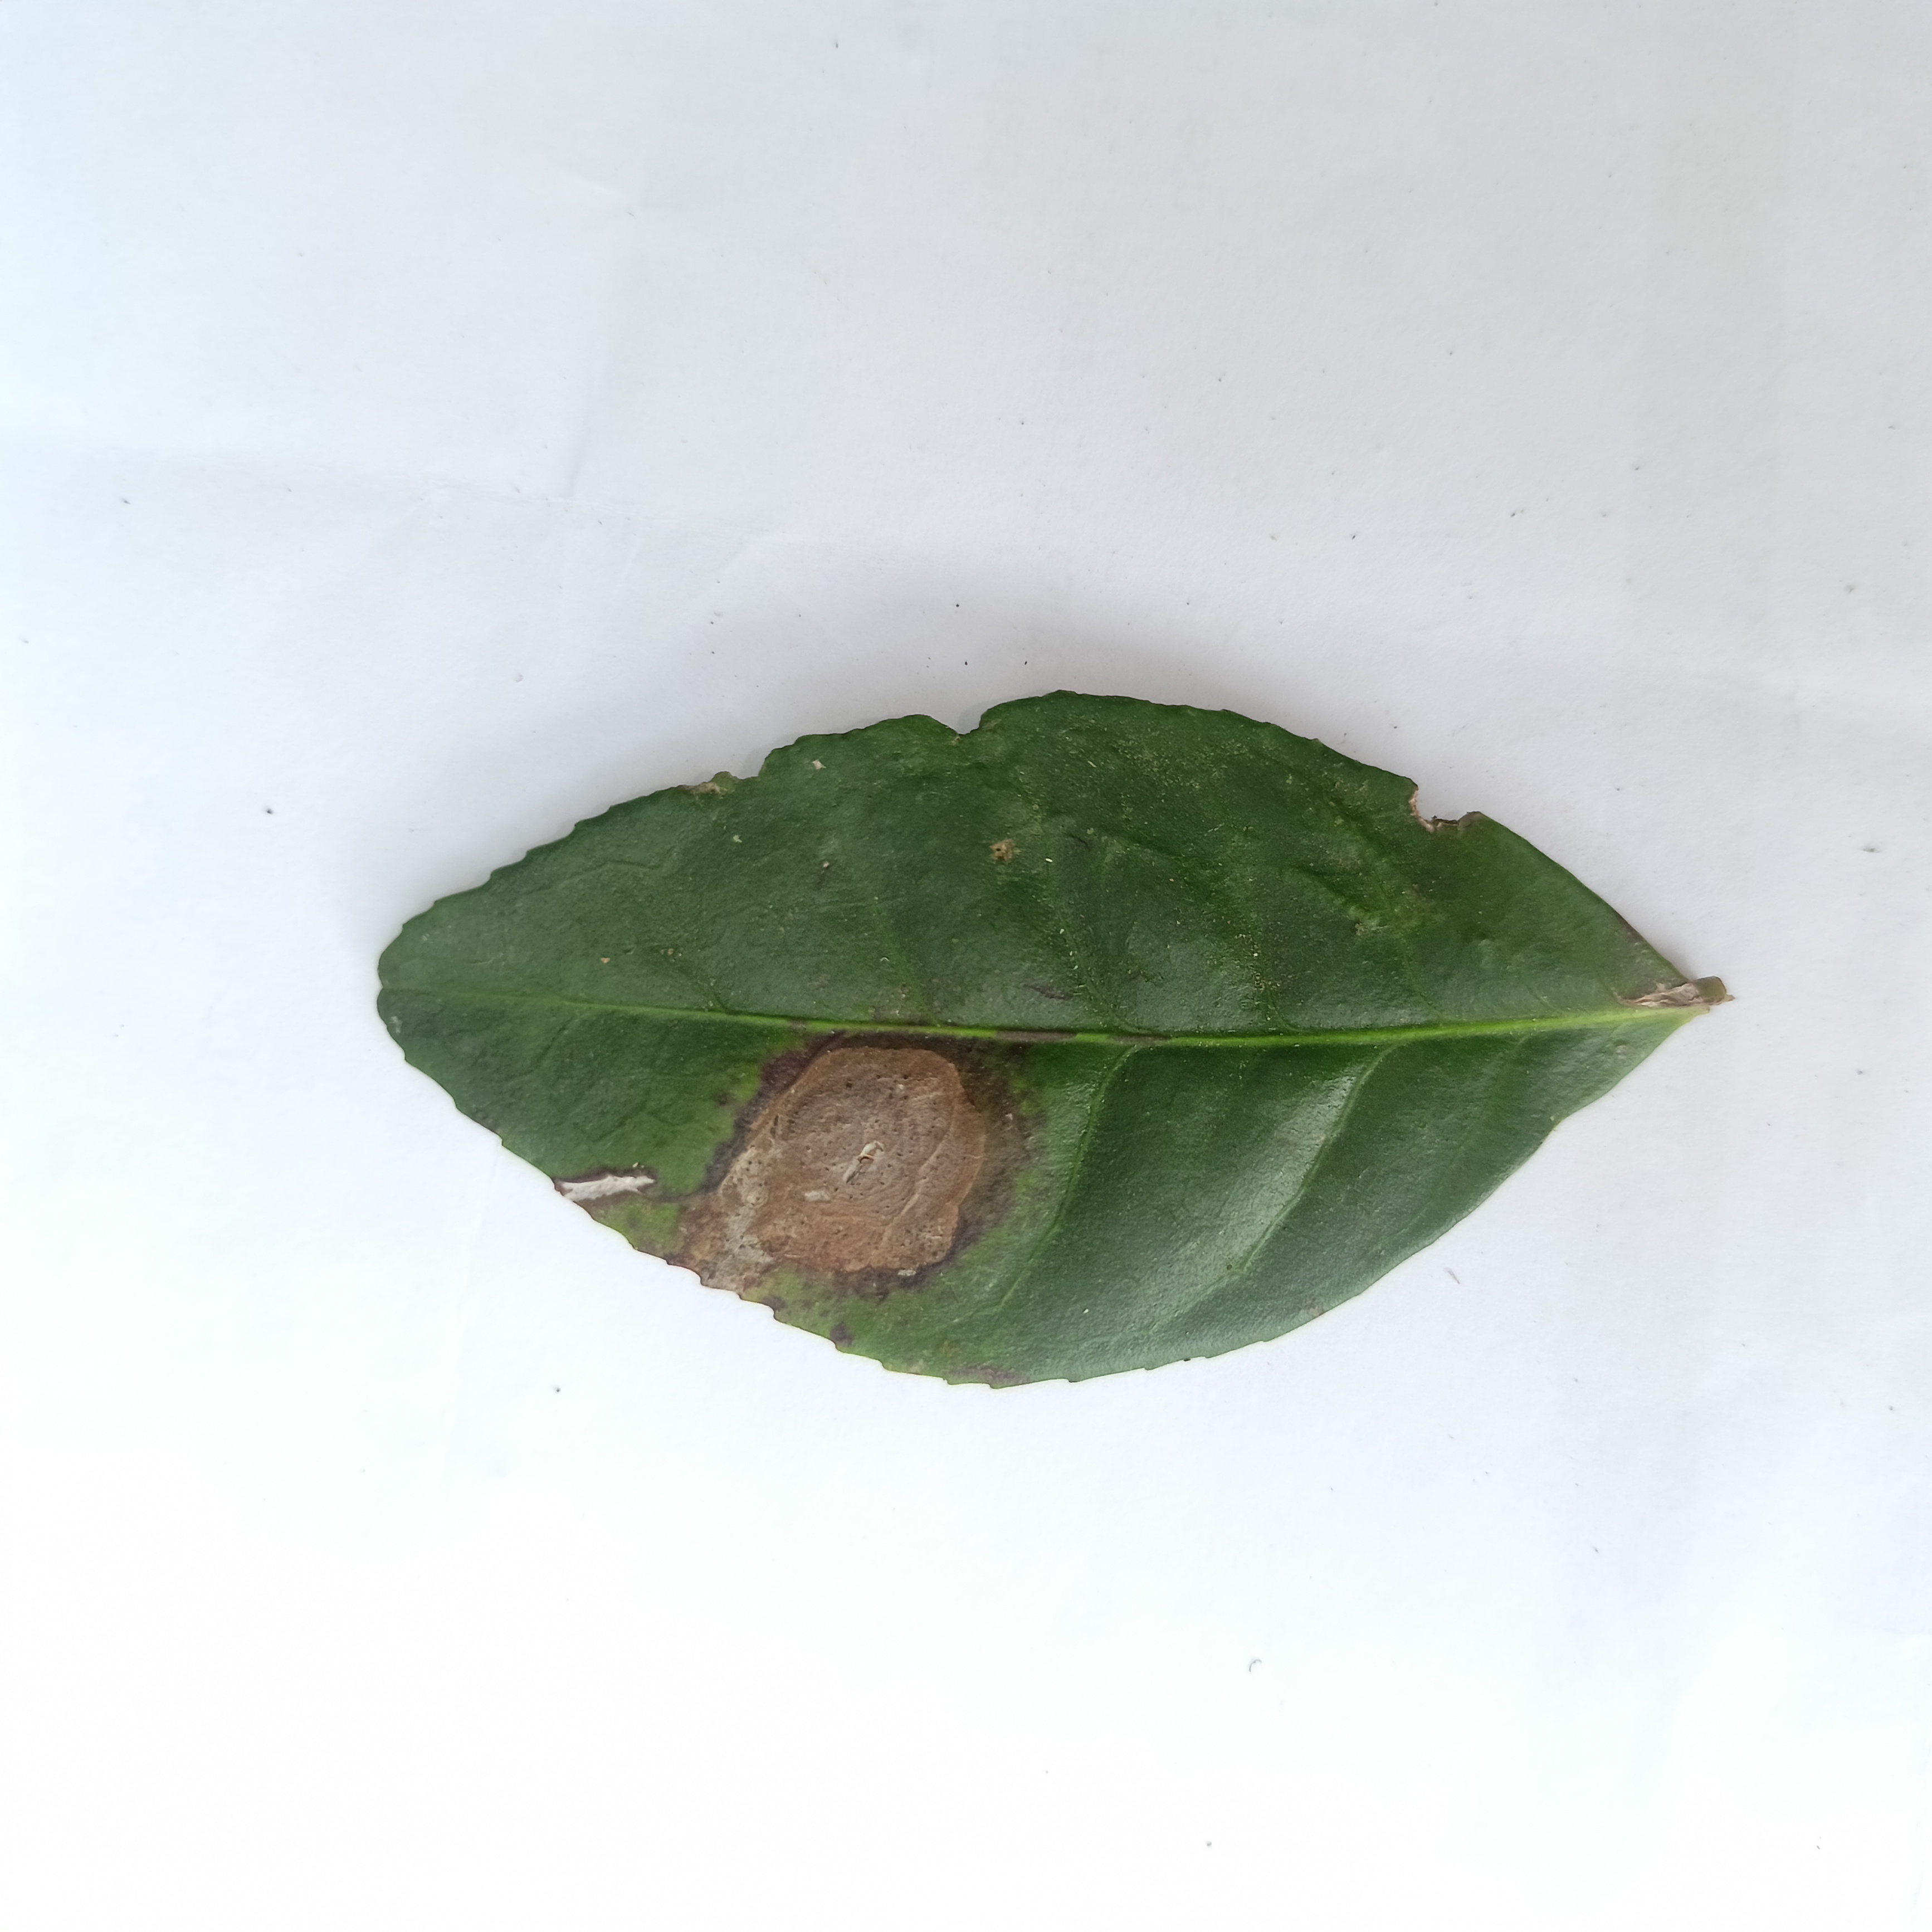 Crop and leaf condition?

tea, brown blight
